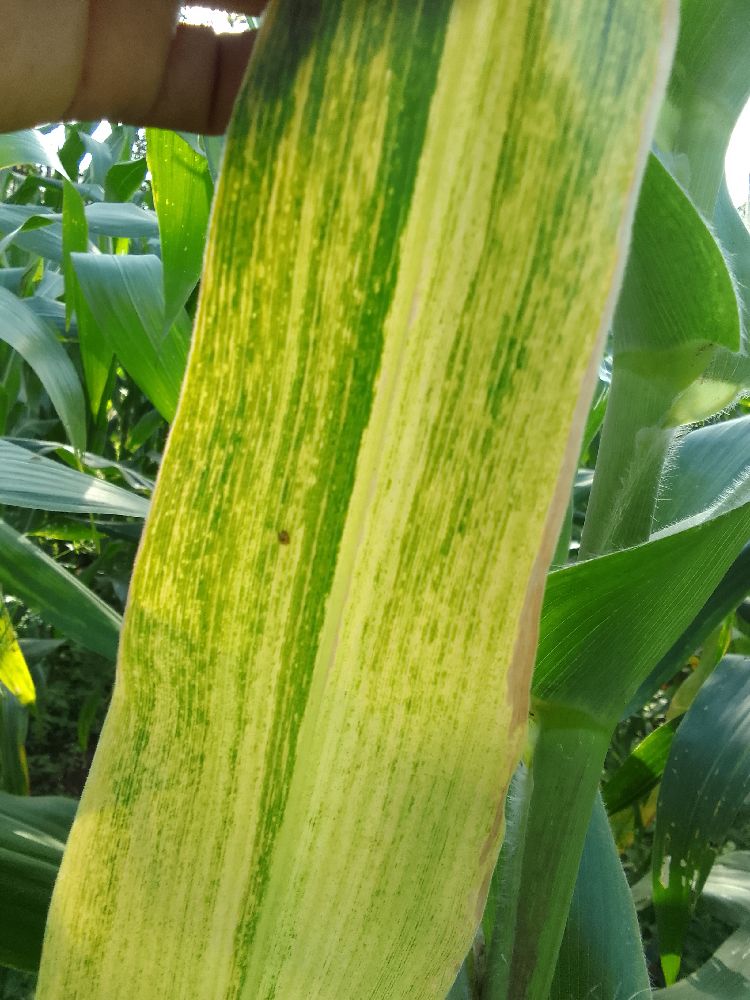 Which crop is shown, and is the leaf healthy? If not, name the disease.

maize, maize lethal necrosis
